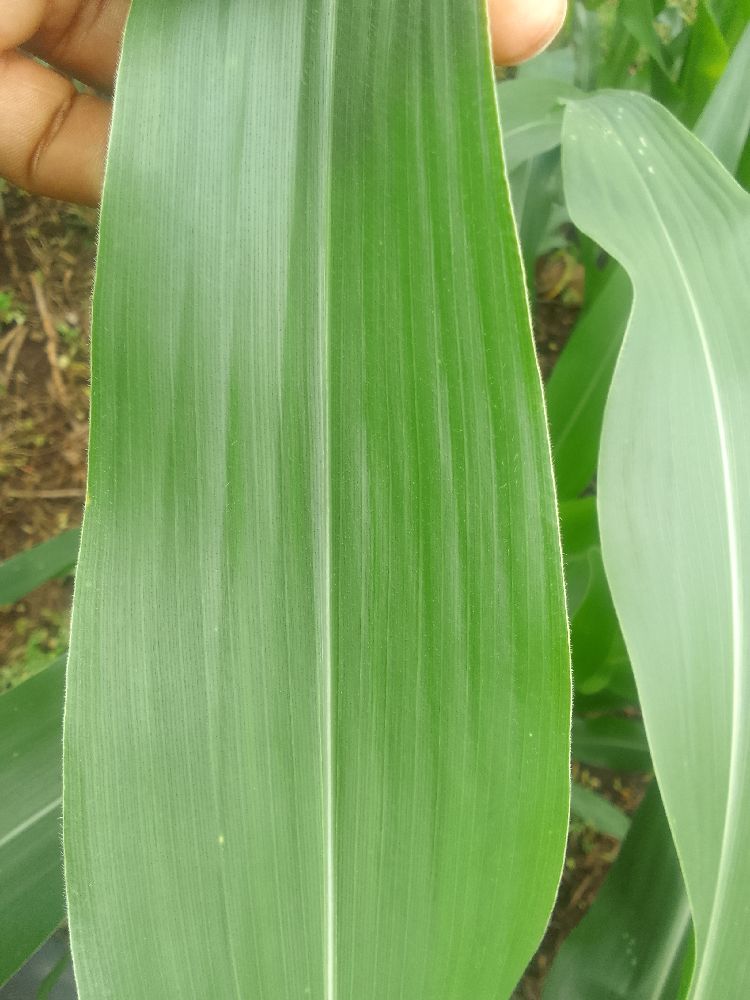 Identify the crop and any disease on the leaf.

maize, healthy
